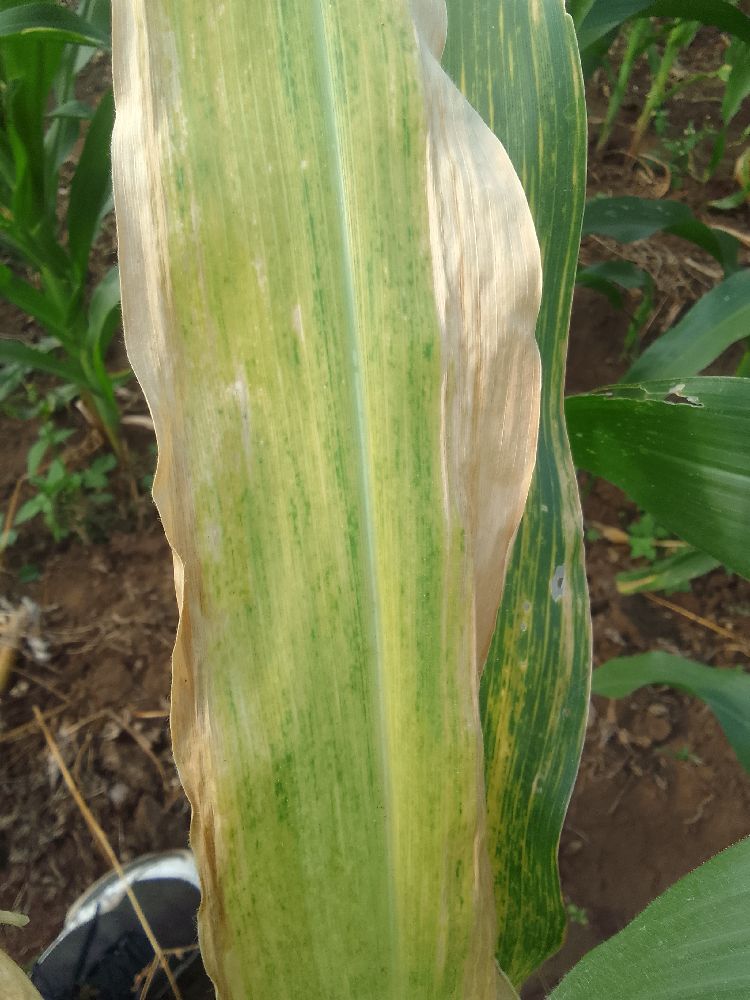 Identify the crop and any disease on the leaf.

maize, maize lethal necrosis
